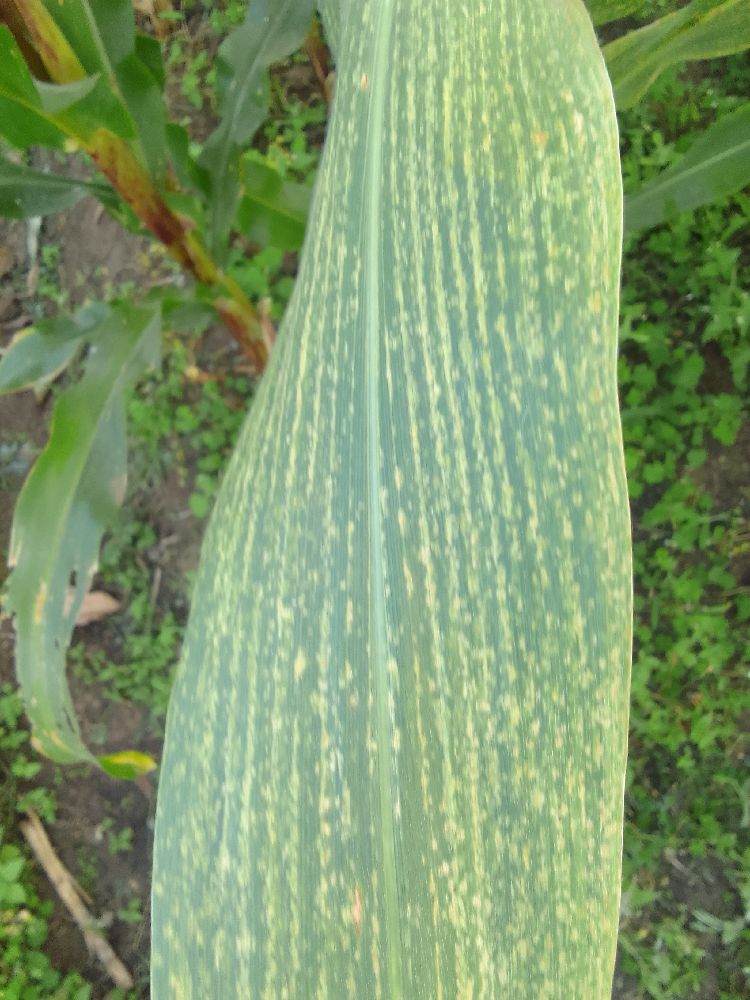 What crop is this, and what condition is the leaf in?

maize, maize lethal necrosis
